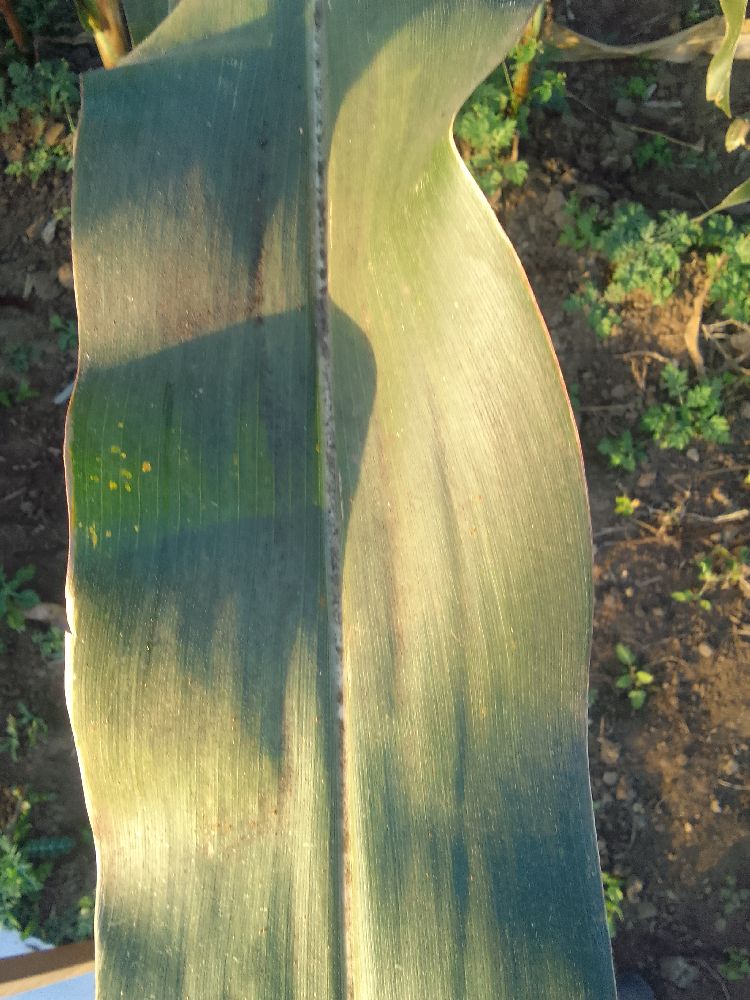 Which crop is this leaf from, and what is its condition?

maize, healthy
